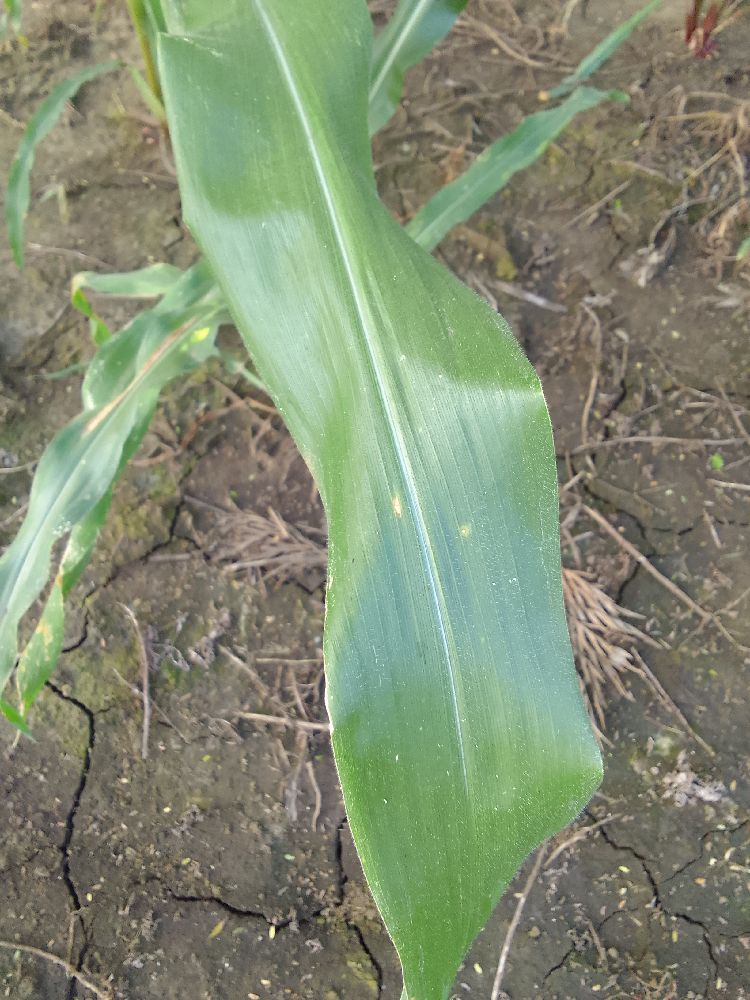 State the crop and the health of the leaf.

maize, healthy
